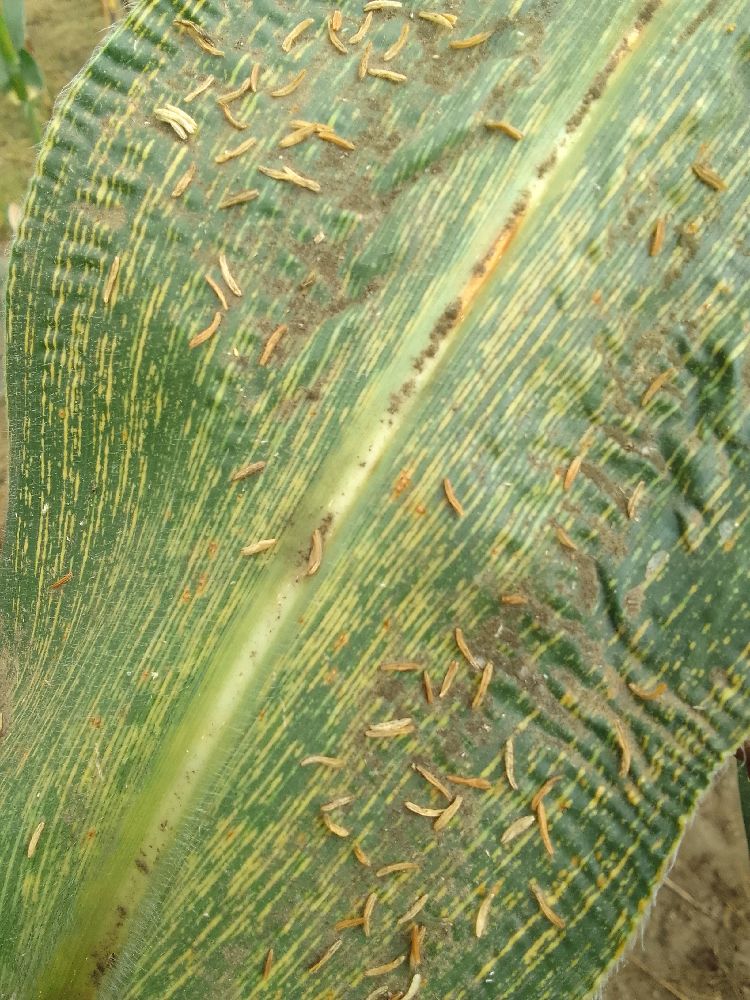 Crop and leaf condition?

maize, maize streak virus
